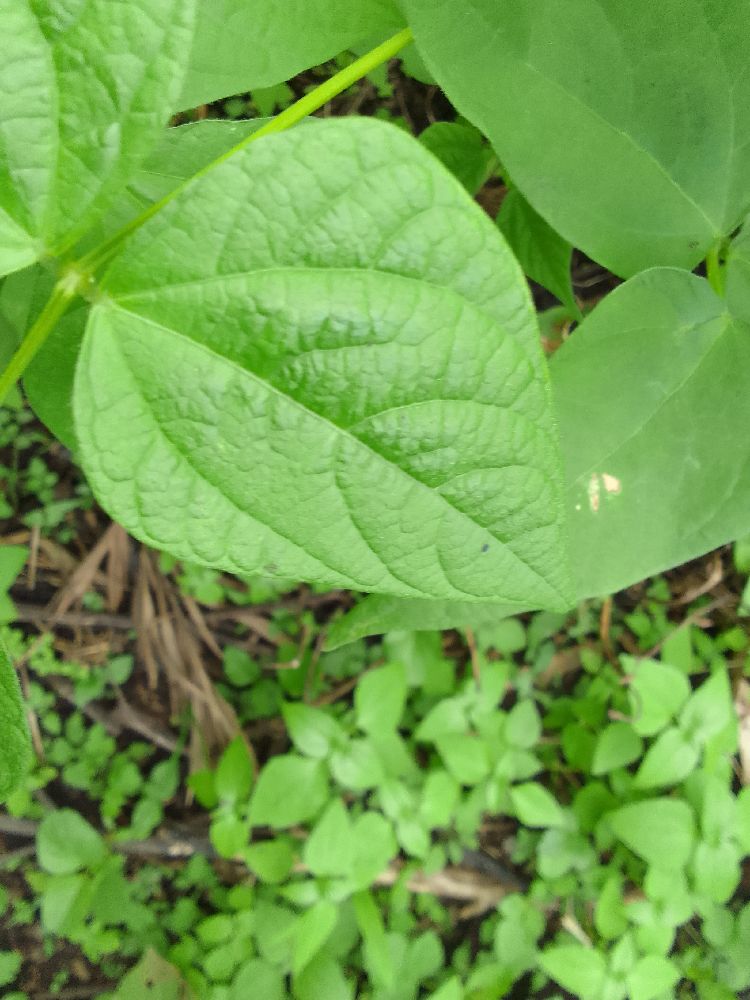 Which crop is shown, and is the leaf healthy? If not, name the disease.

common bean, healthy
